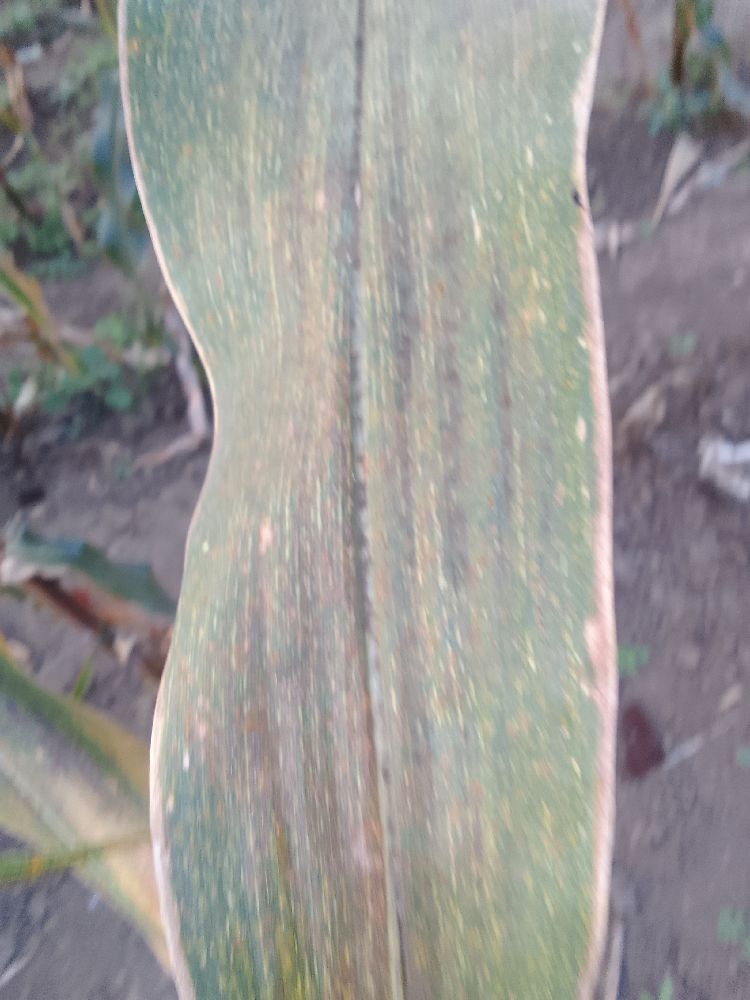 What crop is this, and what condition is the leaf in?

maize, maize streak virus
